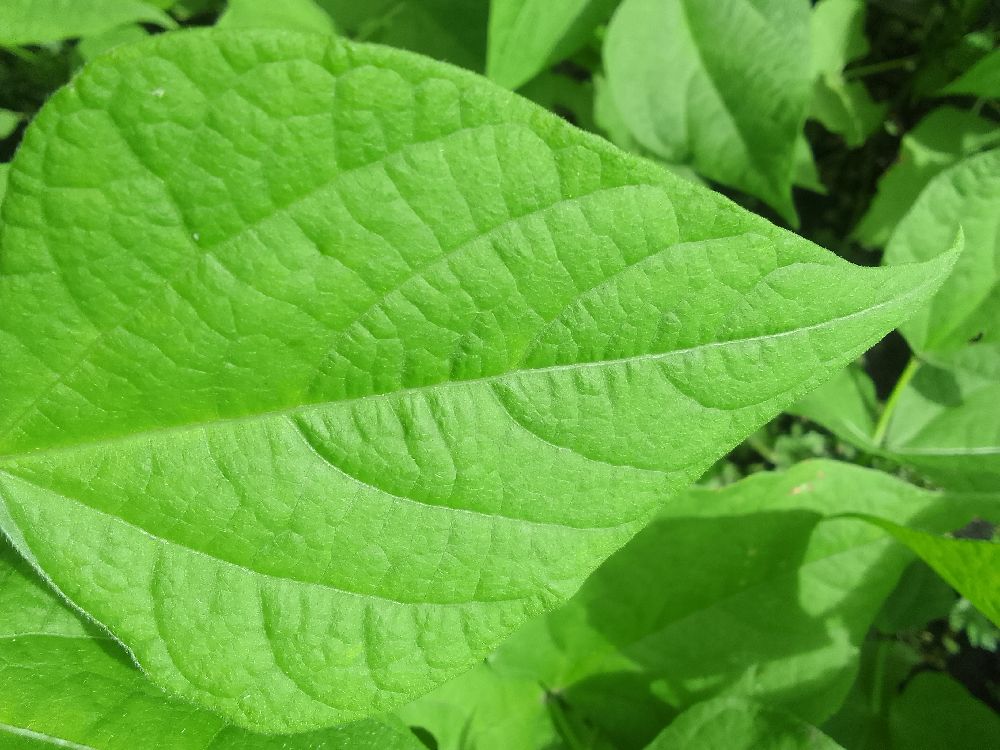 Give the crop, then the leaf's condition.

common bean, healthy
